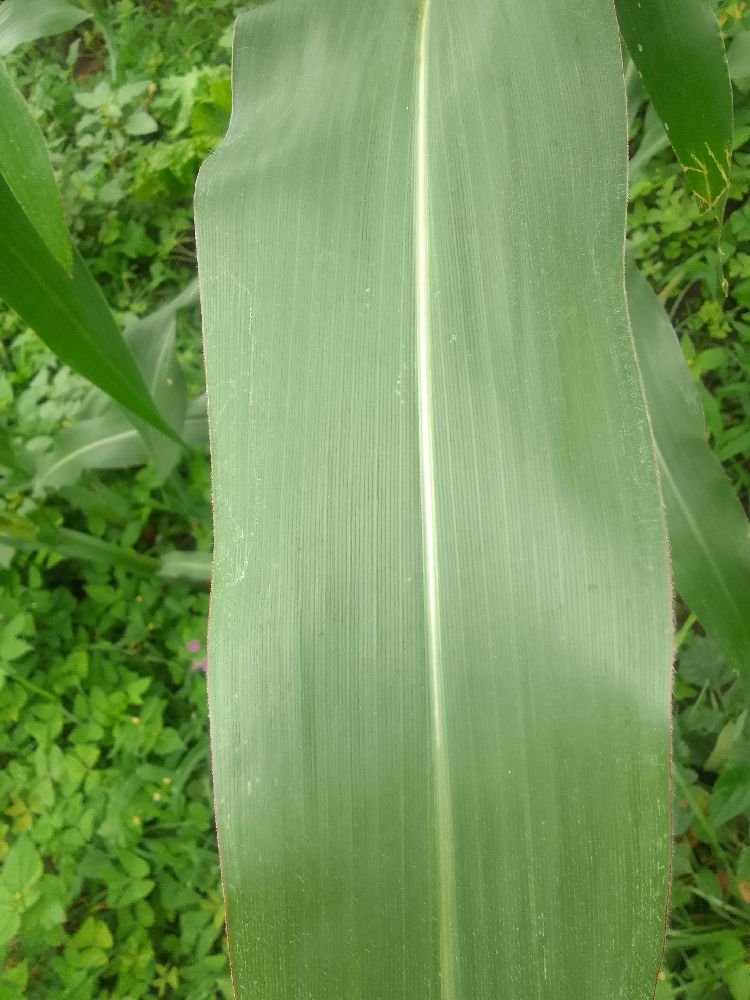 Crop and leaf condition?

maize, healthy
